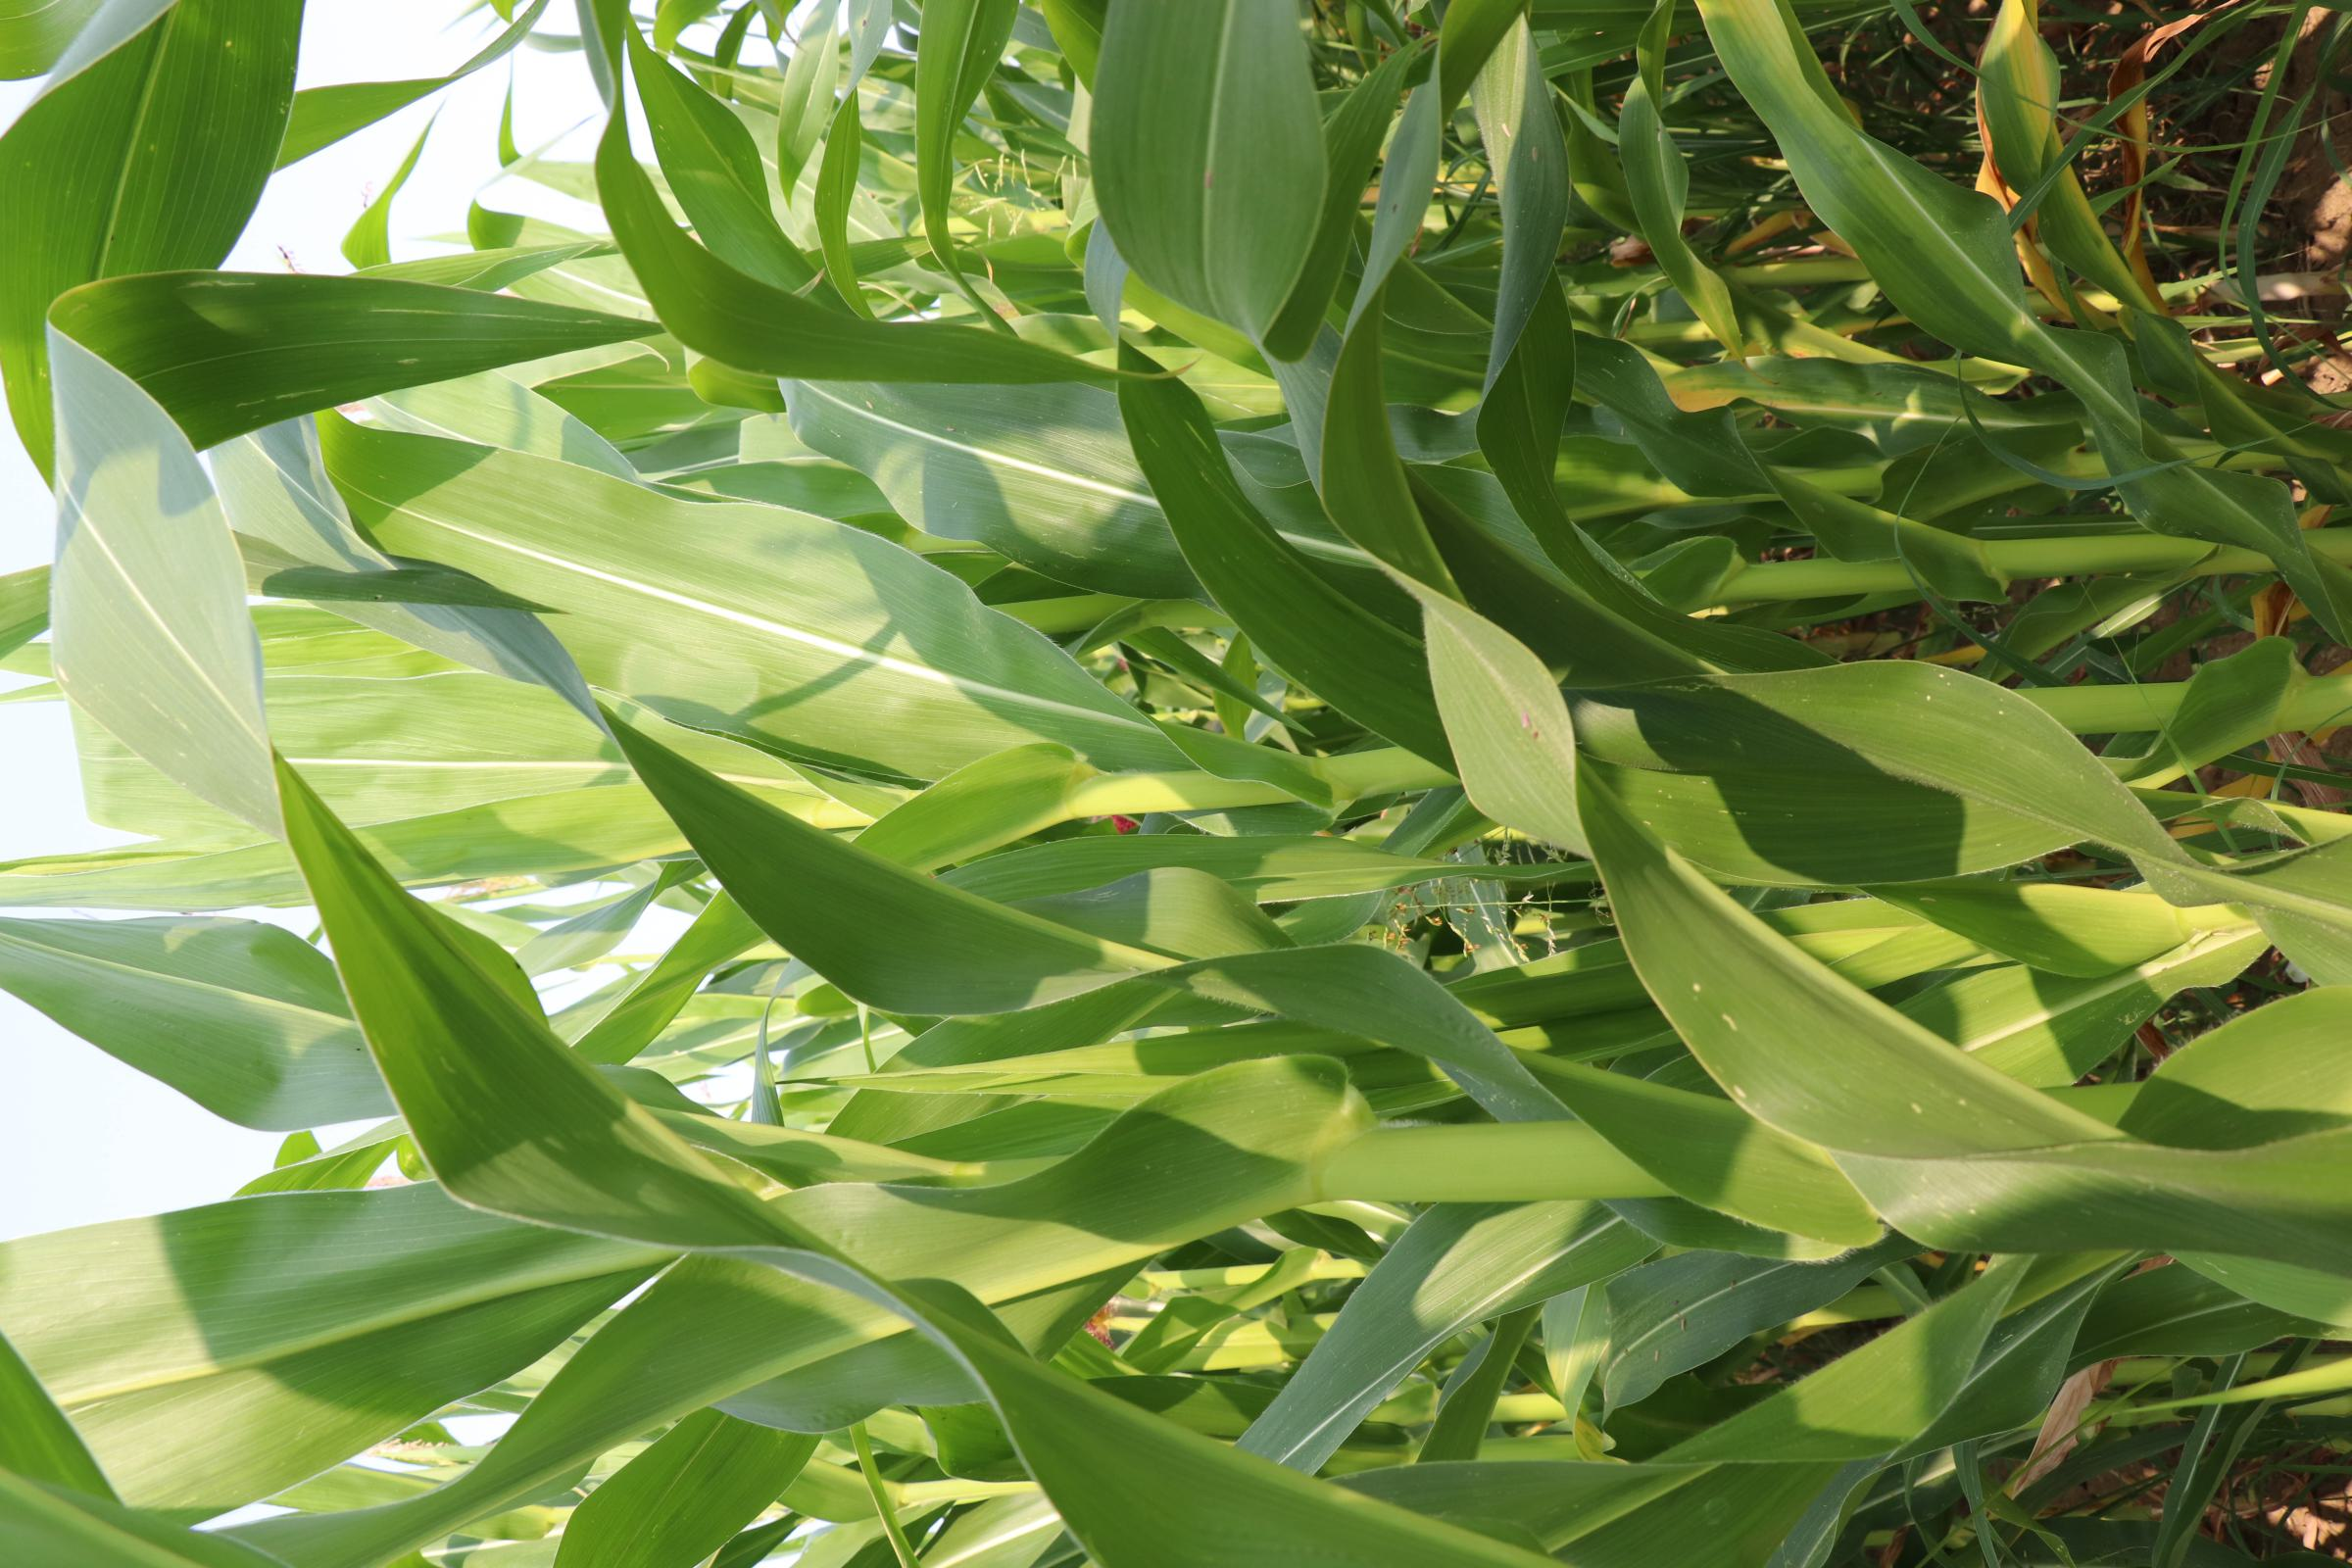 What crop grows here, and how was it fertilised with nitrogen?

maize, reduced nitrogen fertilisation
